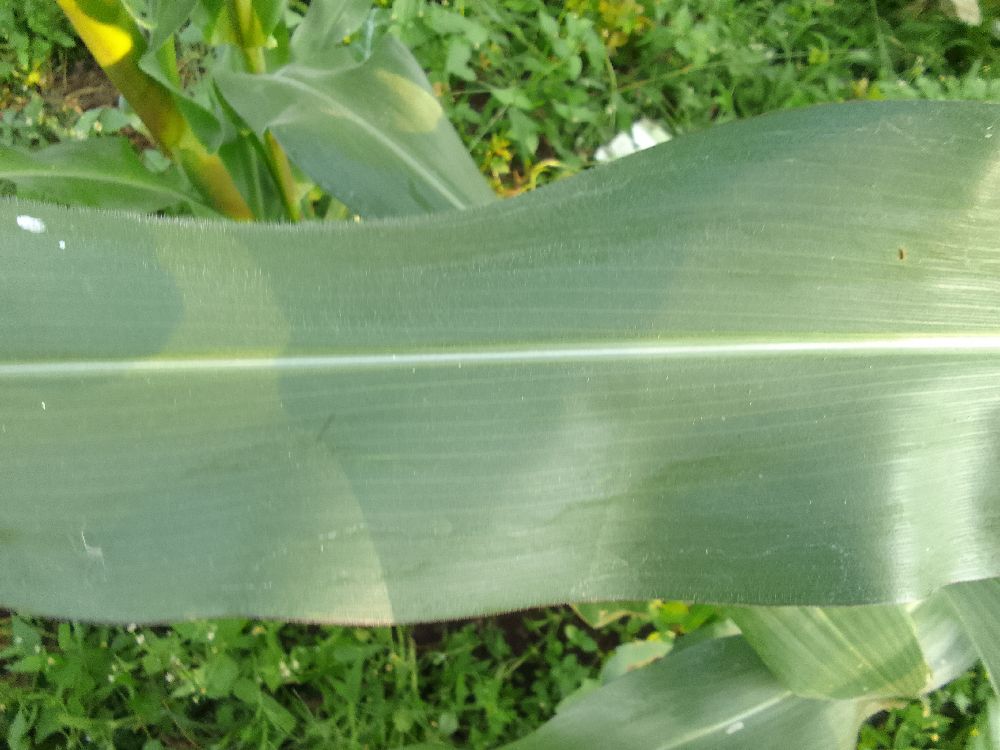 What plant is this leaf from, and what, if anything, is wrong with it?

maize, healthy
